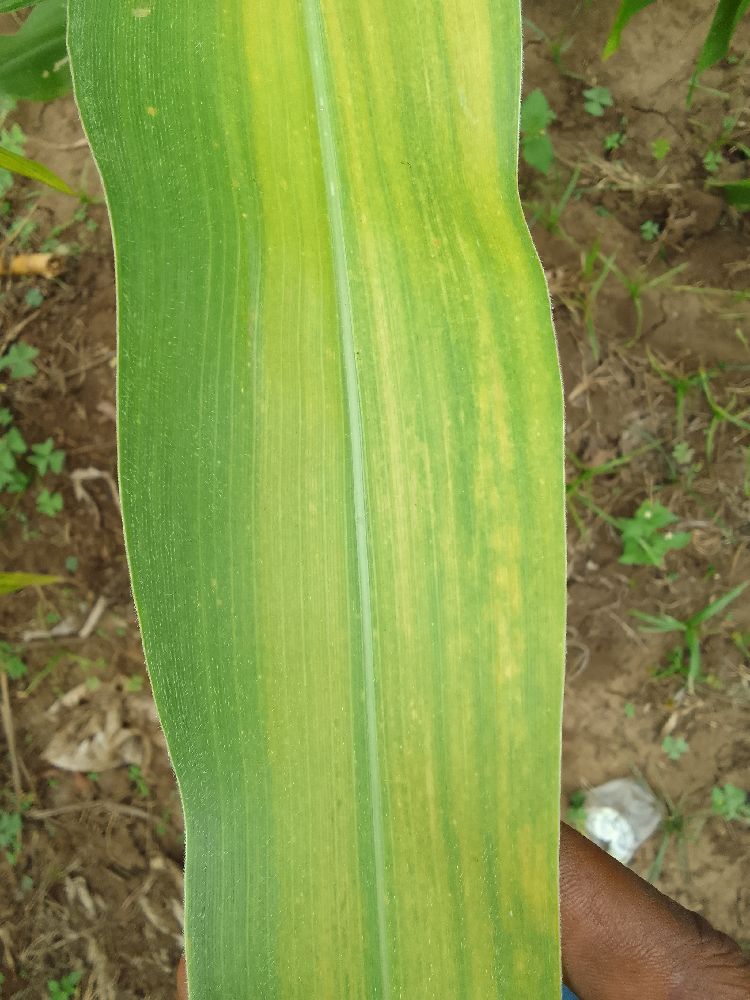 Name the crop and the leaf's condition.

maize, maize lethal necrosis
